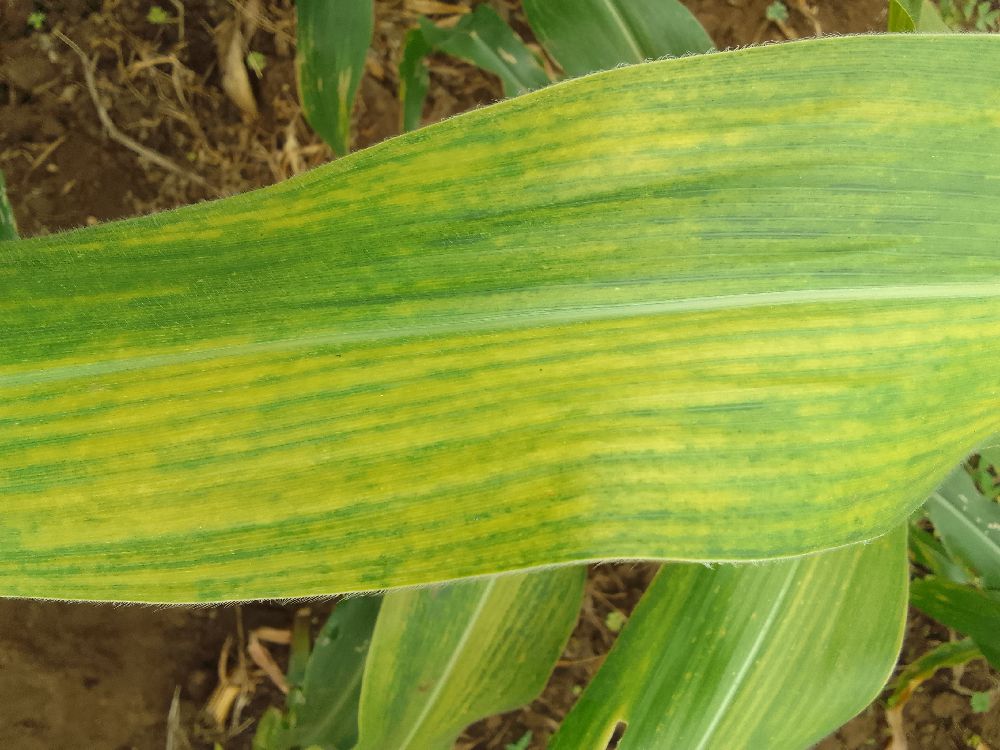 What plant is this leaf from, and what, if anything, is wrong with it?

maize, maize lethal necrosis
